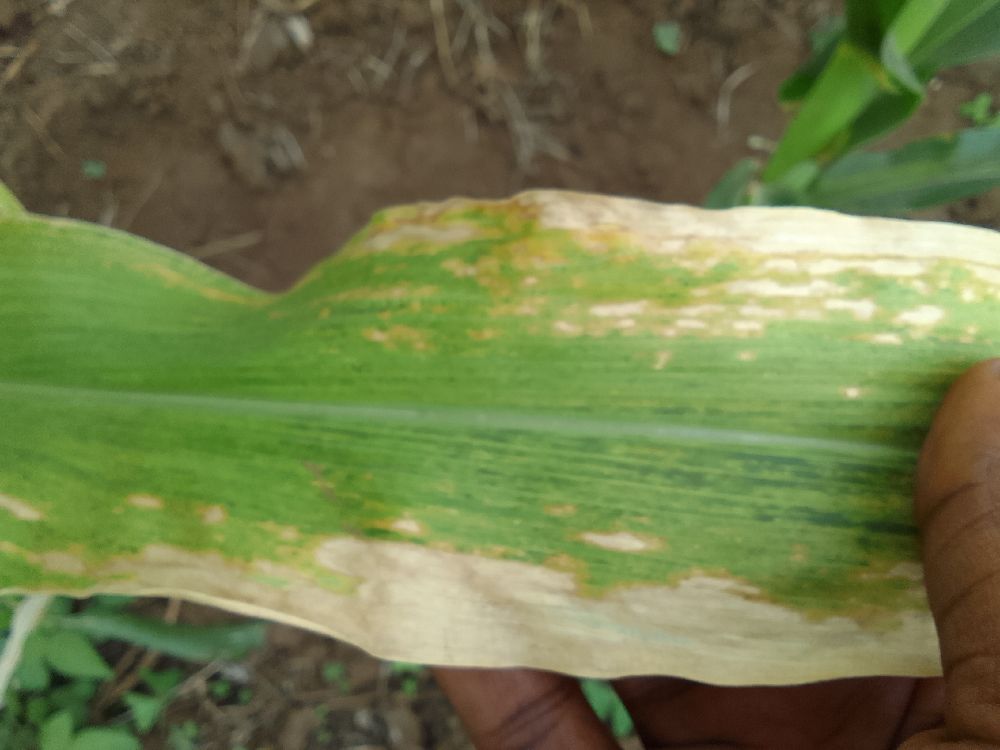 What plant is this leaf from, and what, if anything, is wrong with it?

maize, maize lethal necrosis
